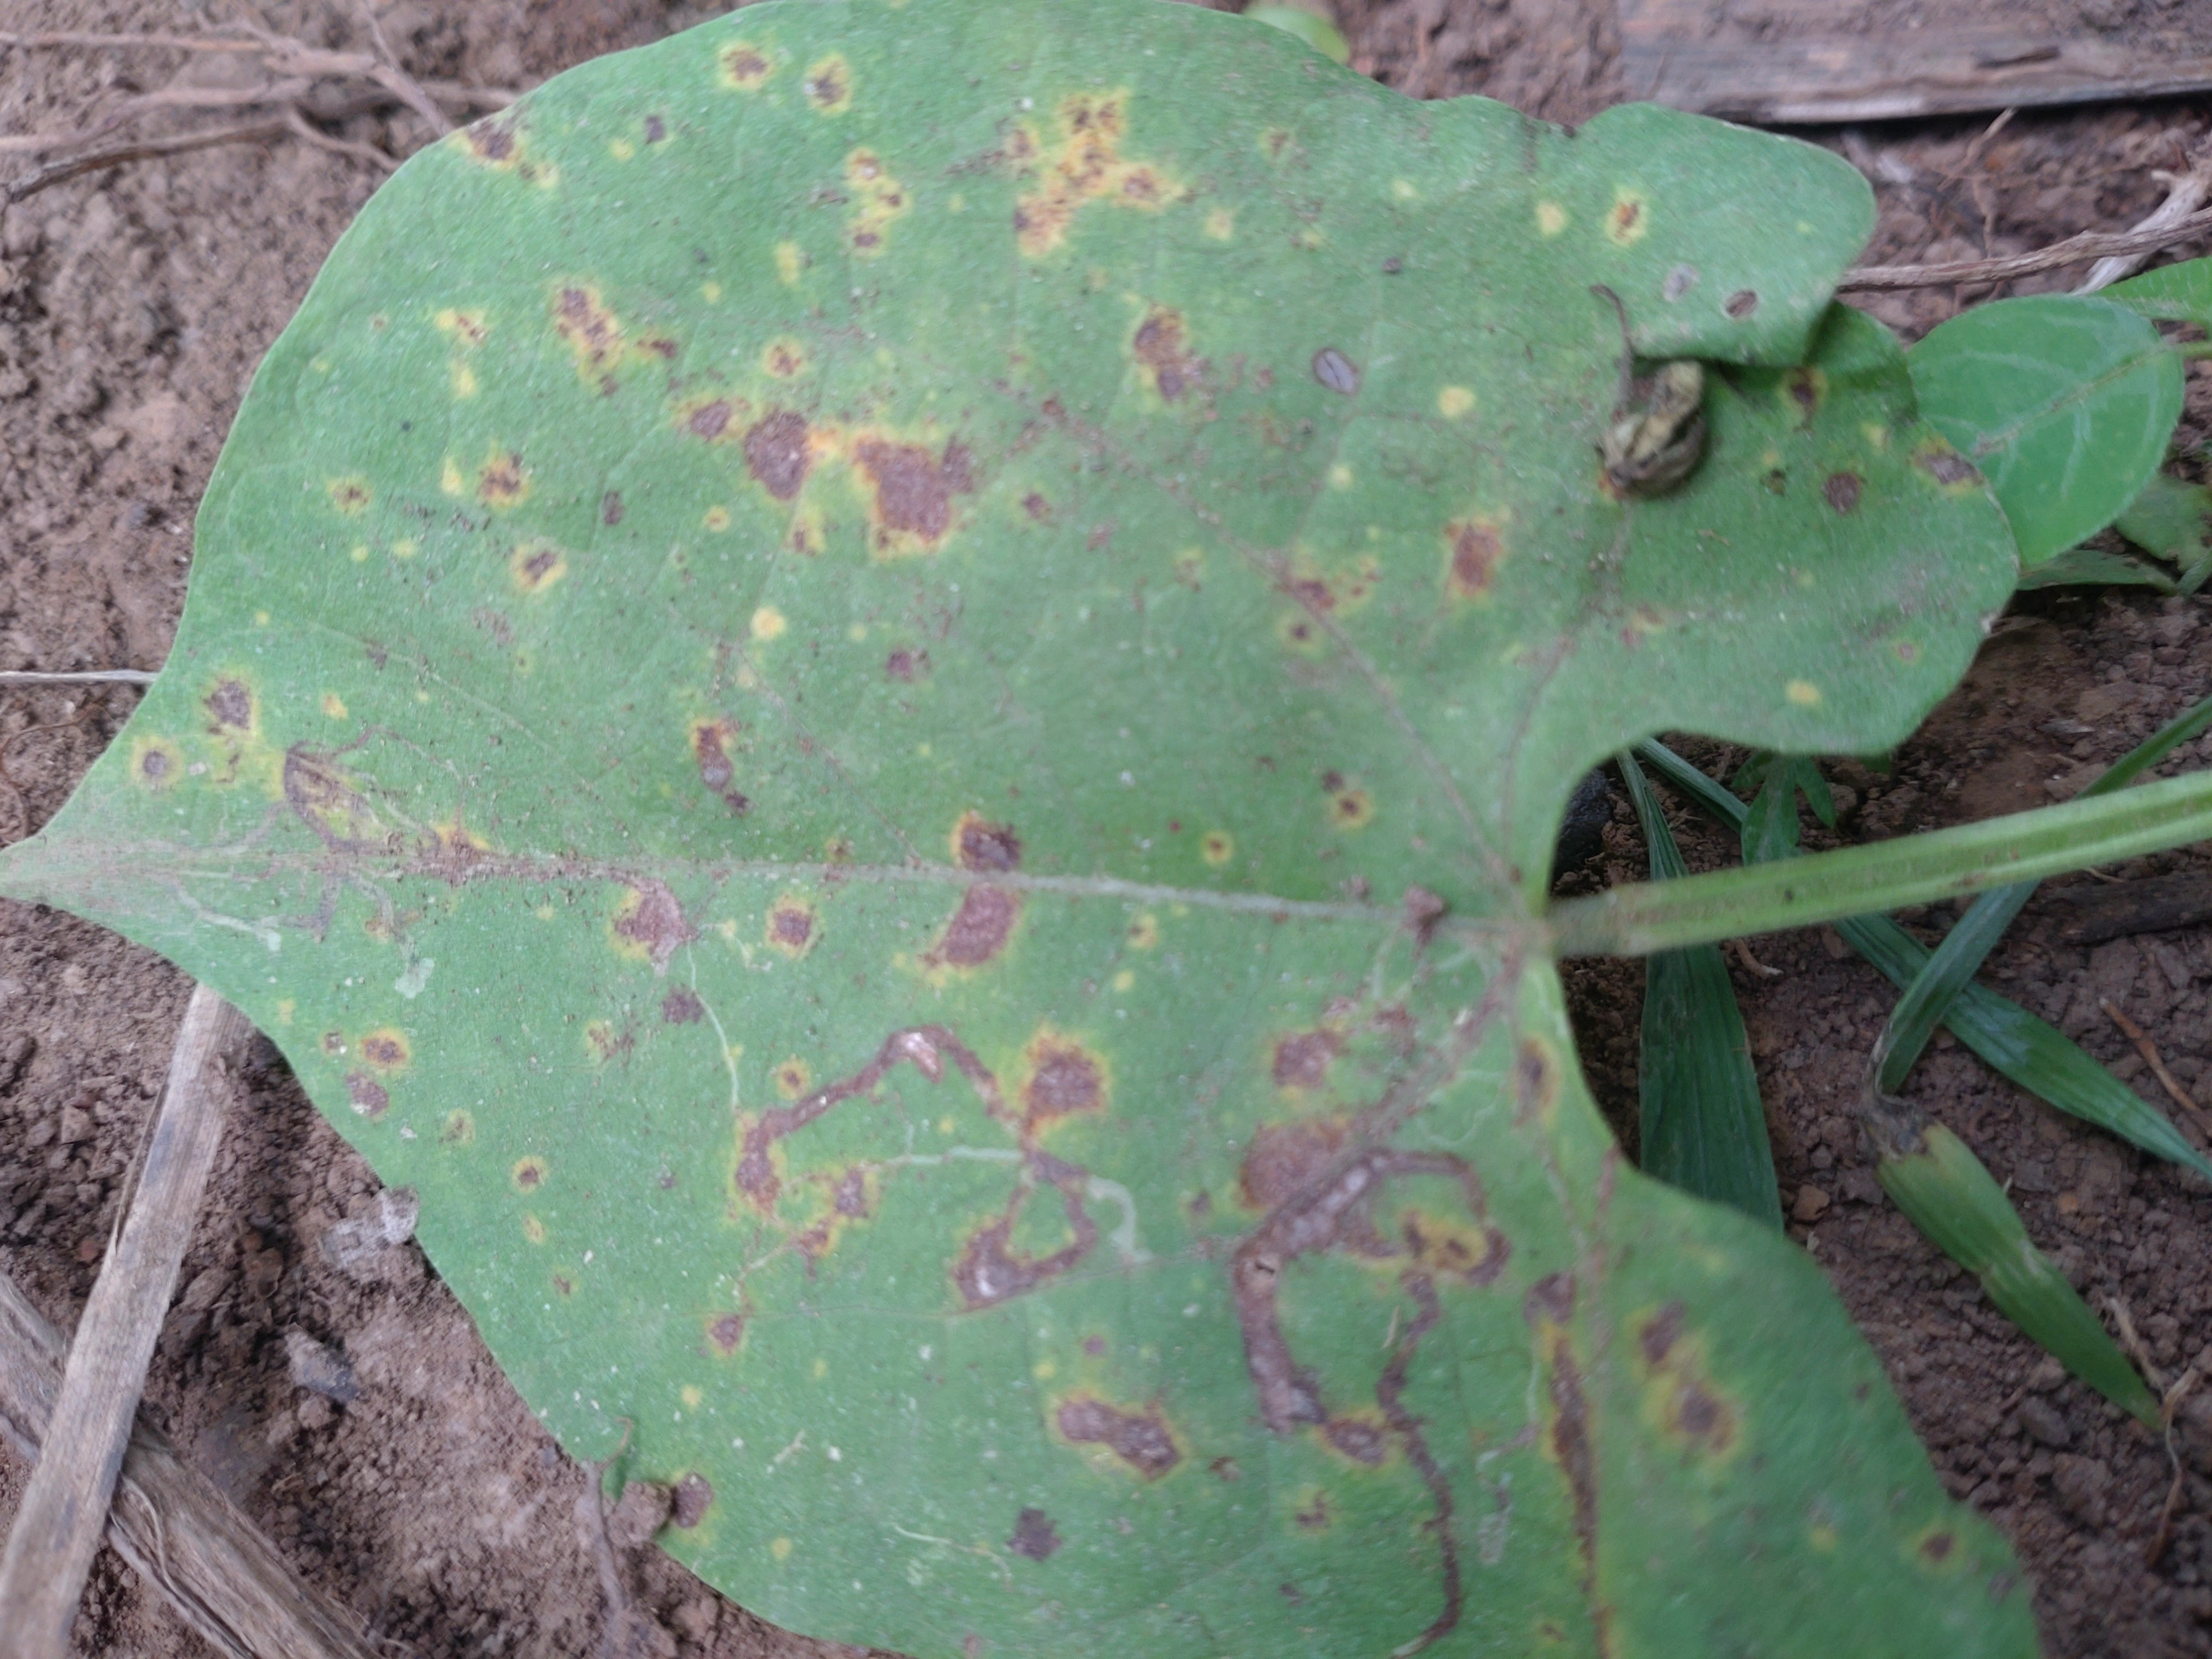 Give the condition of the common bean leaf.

rust
